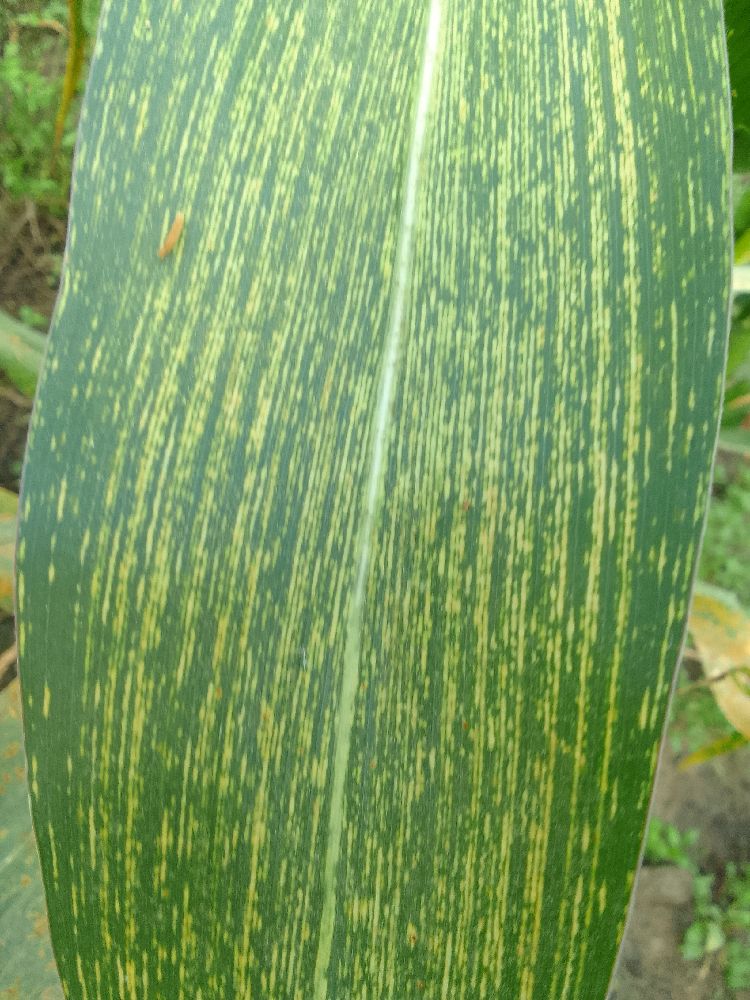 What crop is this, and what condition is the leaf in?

maize, maize streak virus
